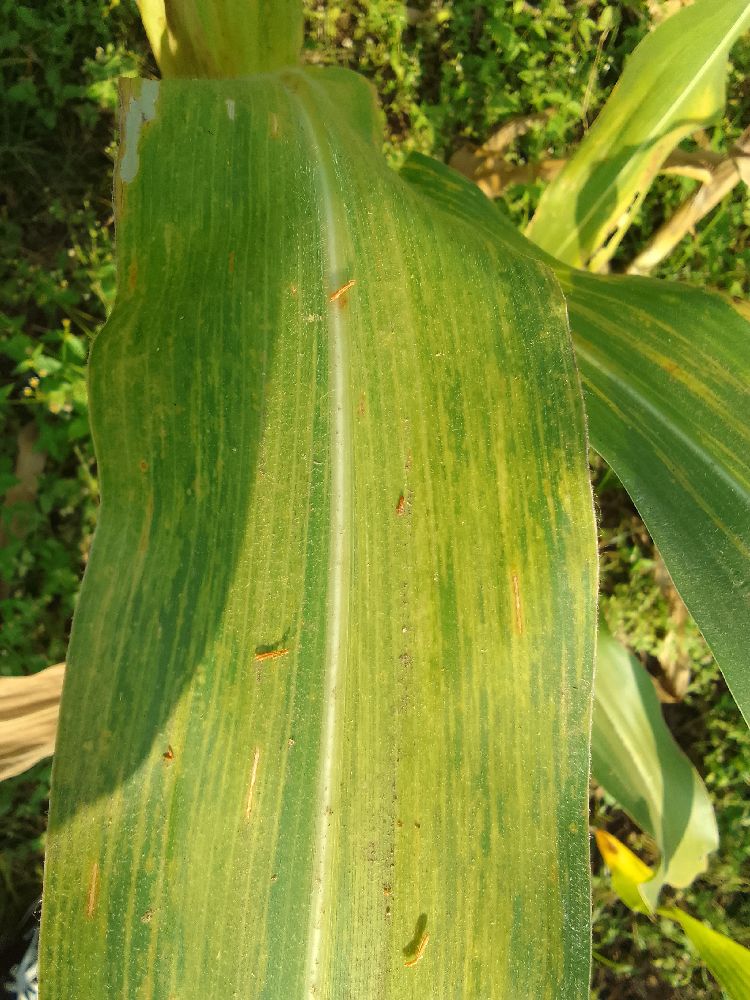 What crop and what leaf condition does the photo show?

maize, maize lethal necrosis
